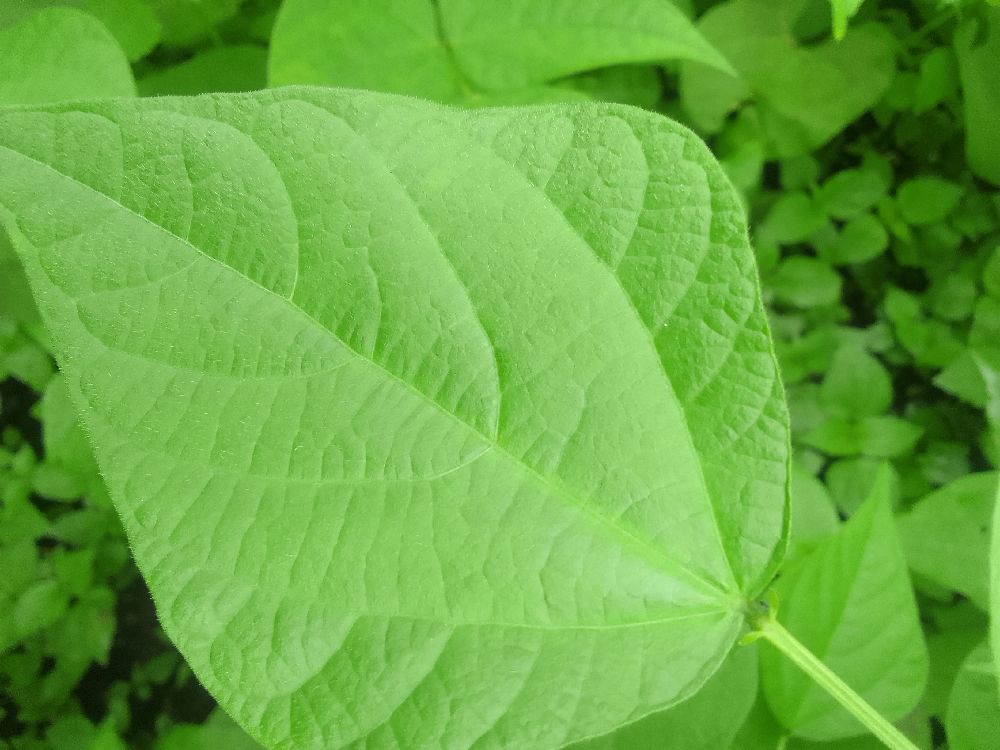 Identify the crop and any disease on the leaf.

common bean, healthy
